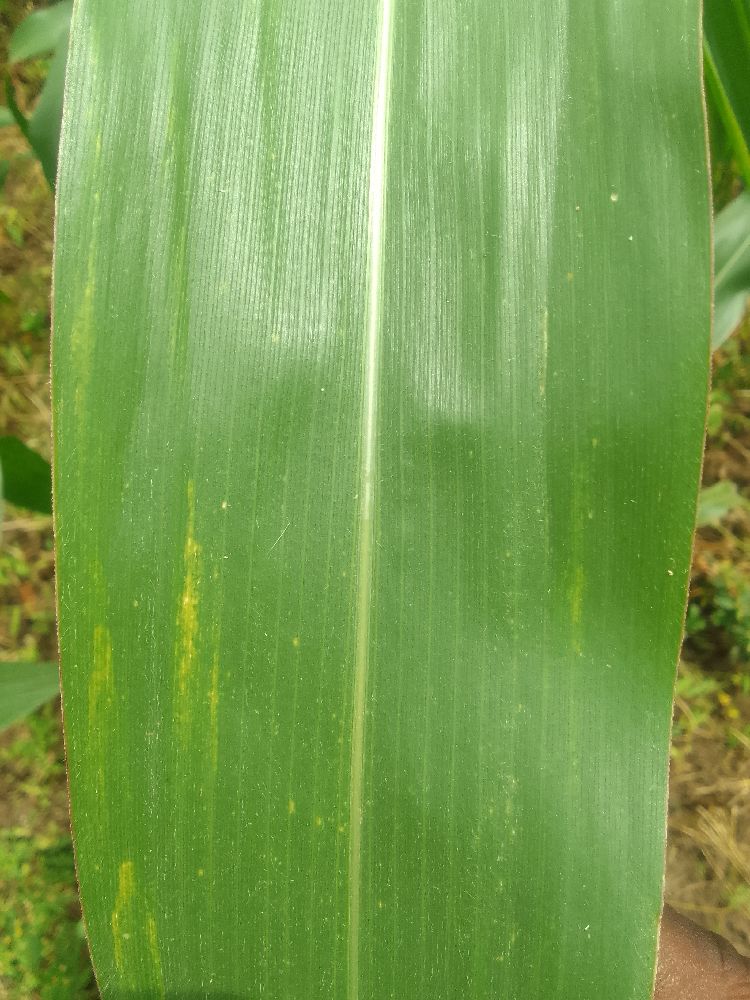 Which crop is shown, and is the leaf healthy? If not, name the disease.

maize, healthy
